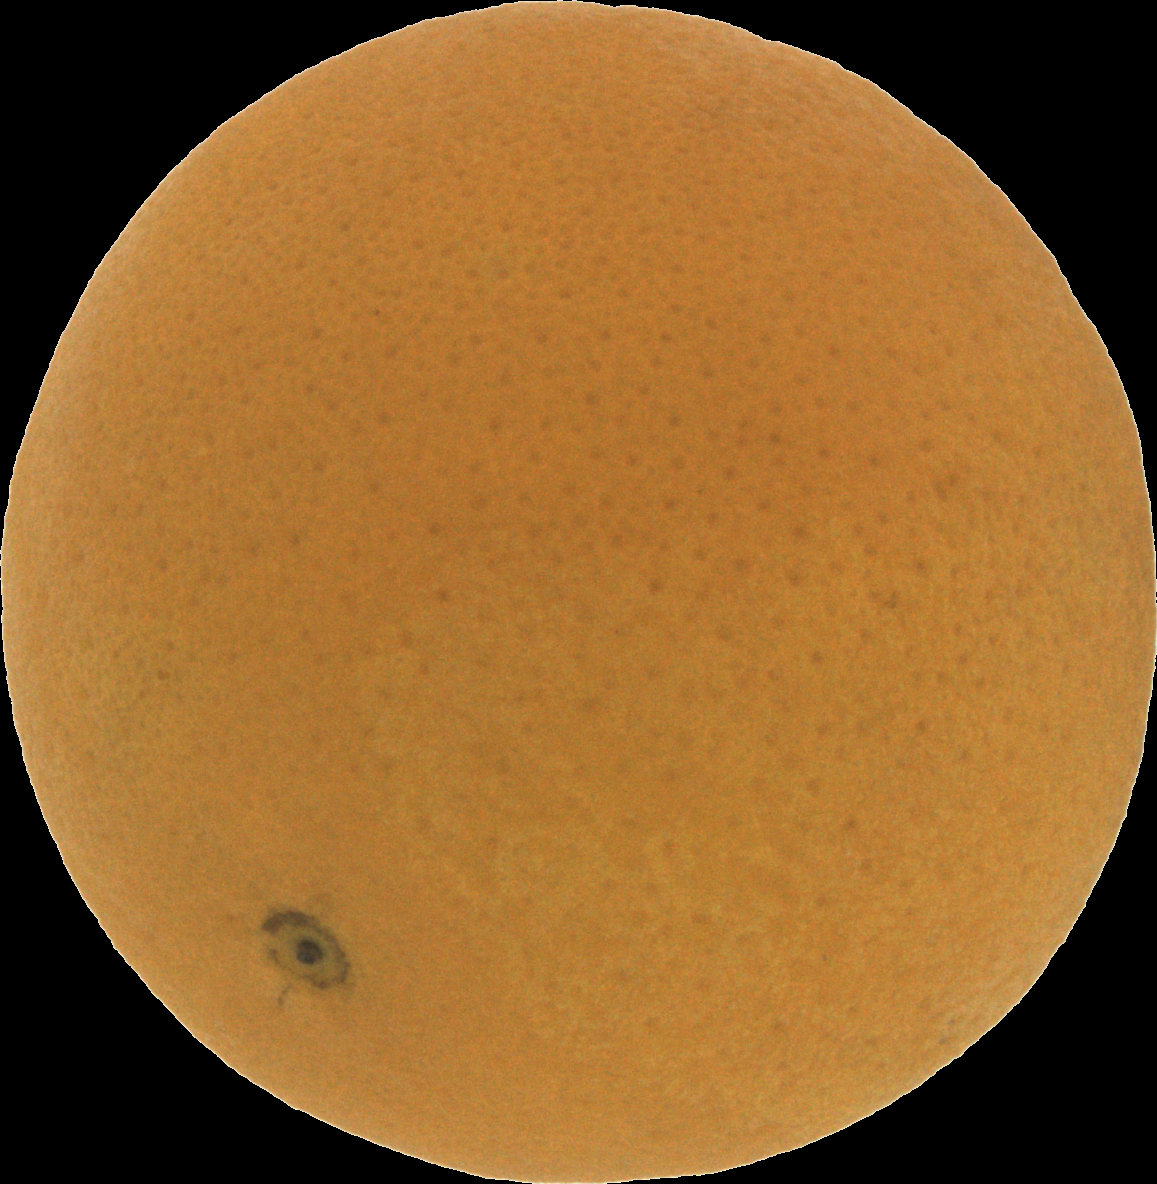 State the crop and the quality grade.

orange, good
